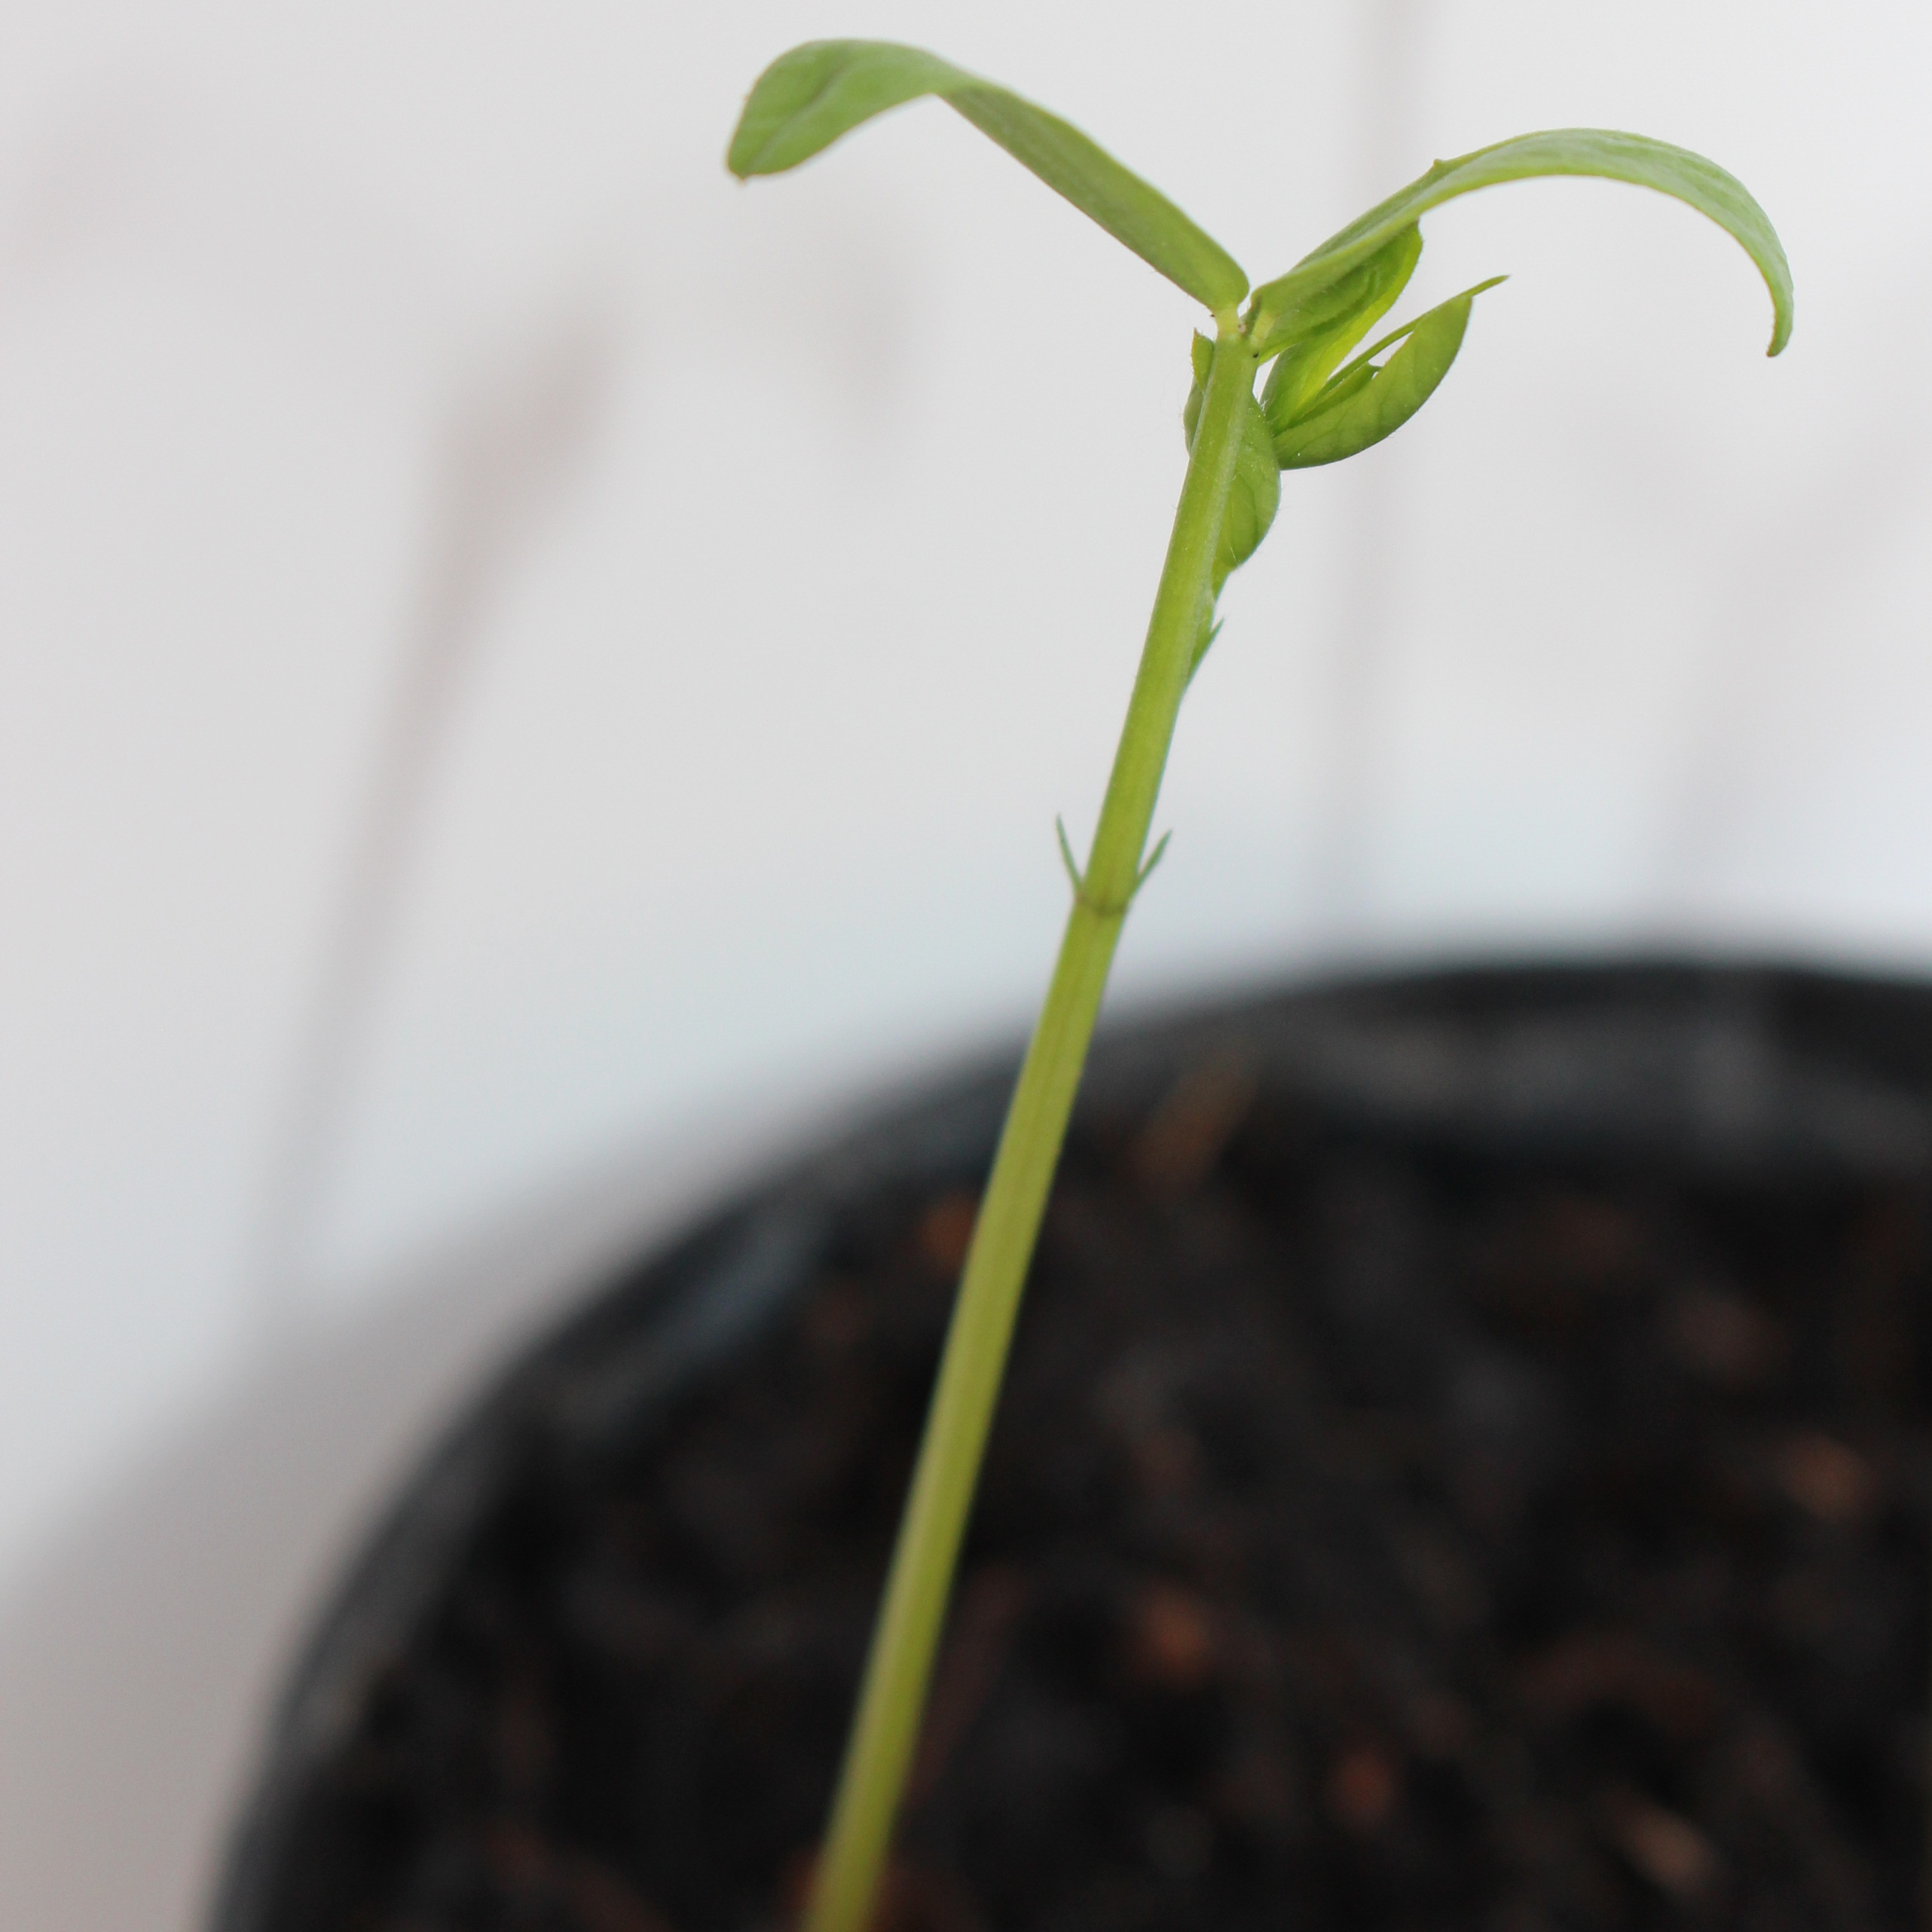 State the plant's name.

Vicia sativa
